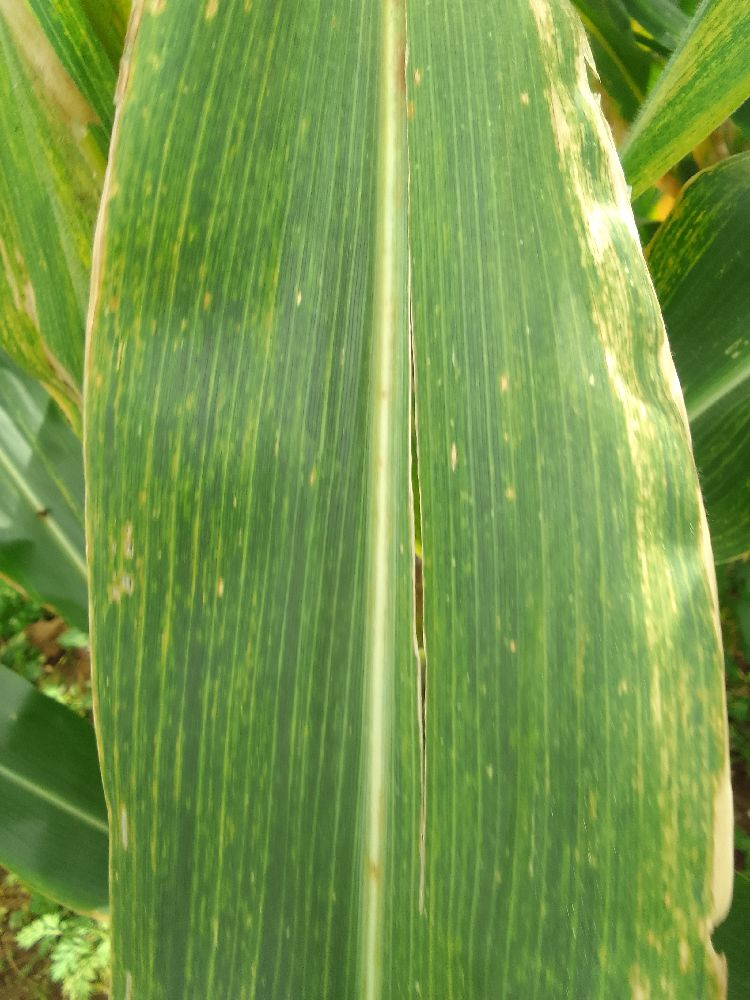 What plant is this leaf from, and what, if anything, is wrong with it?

maize, maize lethal necrosis
